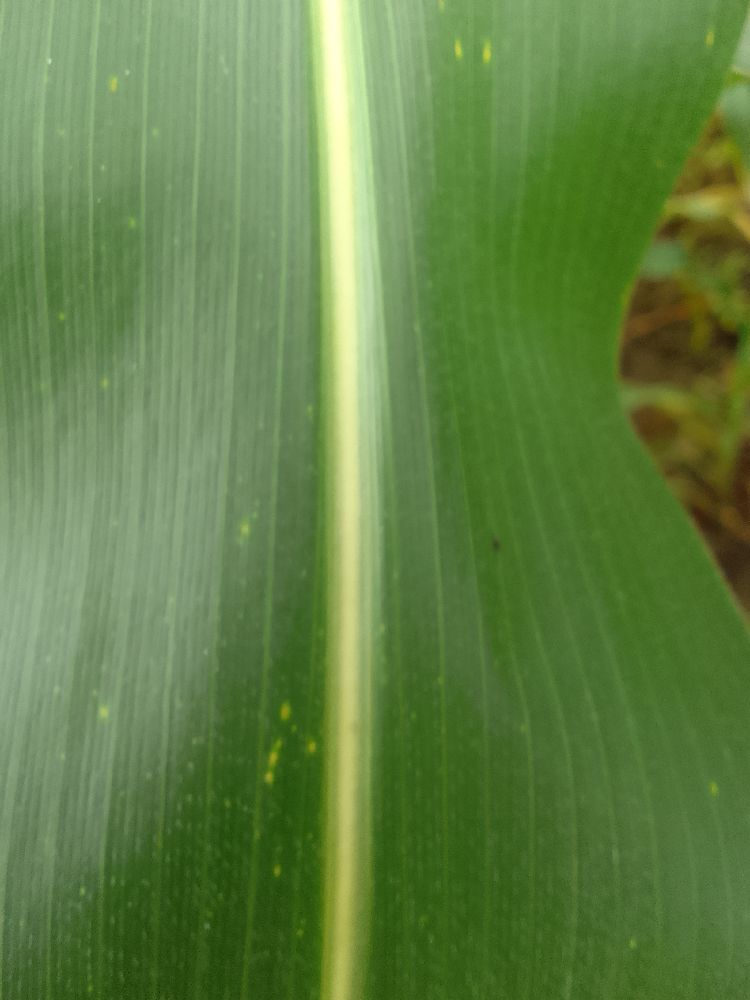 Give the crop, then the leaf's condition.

maize, healthy
